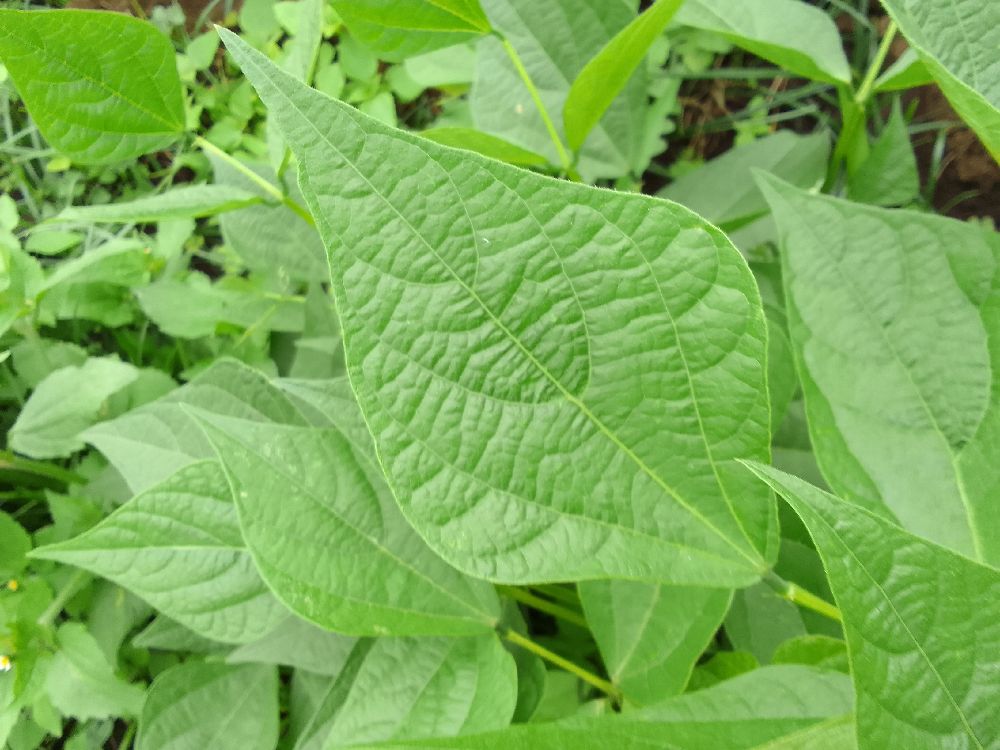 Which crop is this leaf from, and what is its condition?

common bean, healthy
